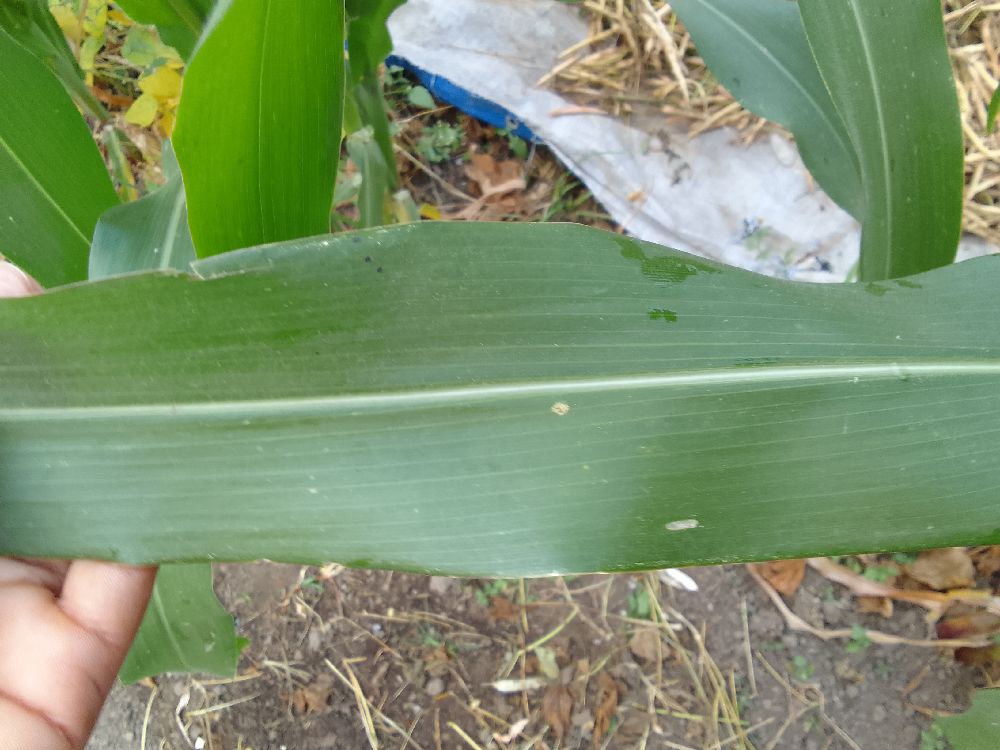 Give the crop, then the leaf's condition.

maize, healthy
